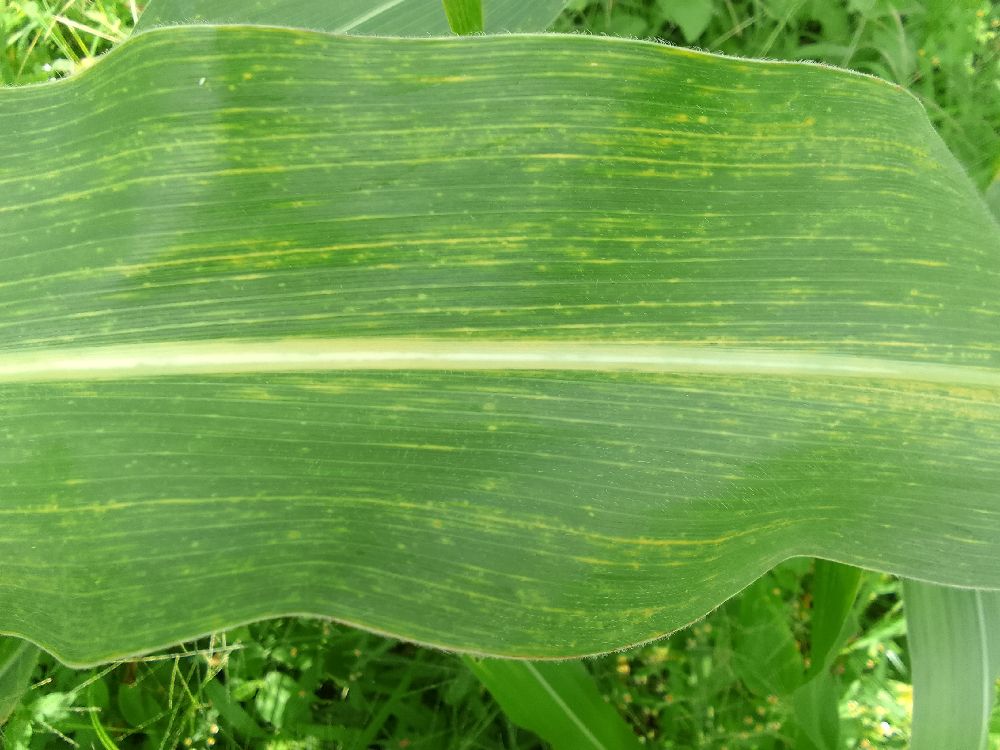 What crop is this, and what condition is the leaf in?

maize, maize lethal necrosis
